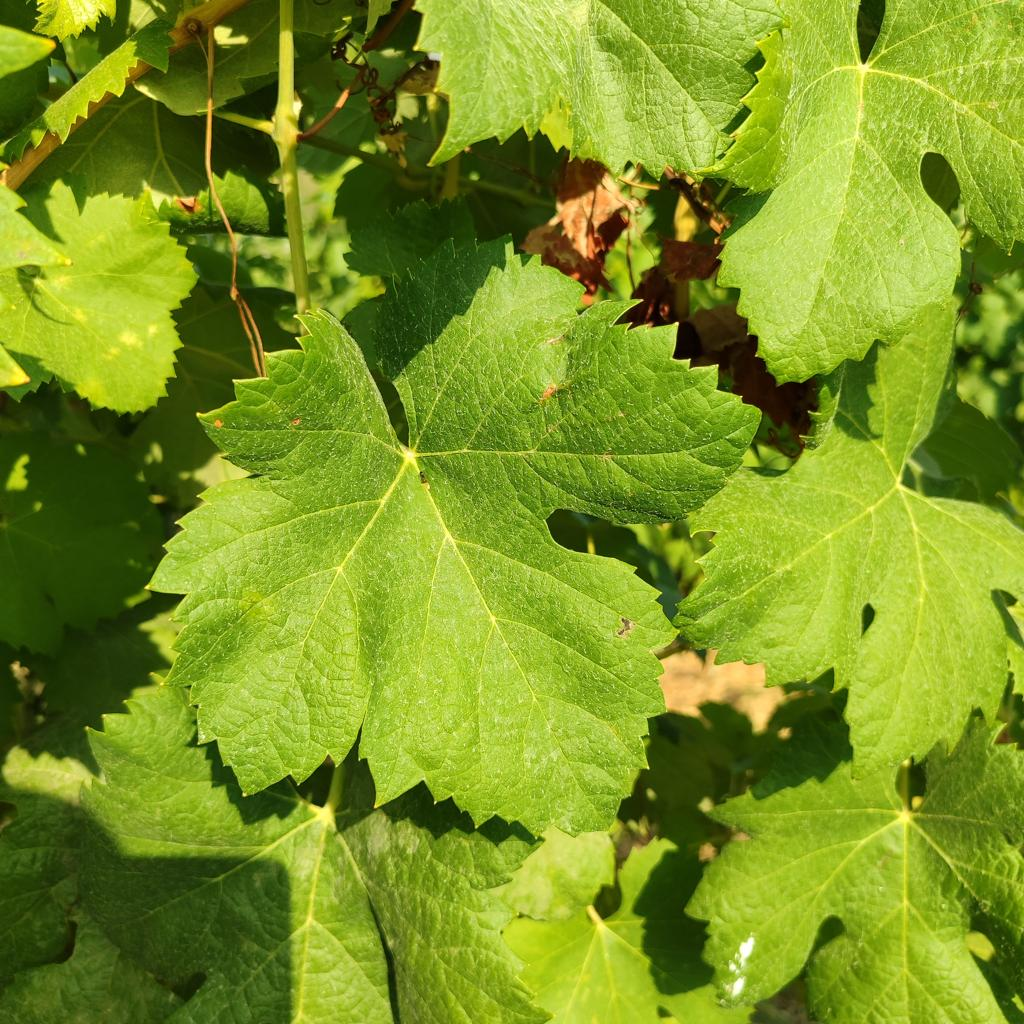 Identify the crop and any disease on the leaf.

grapevine, healthy
